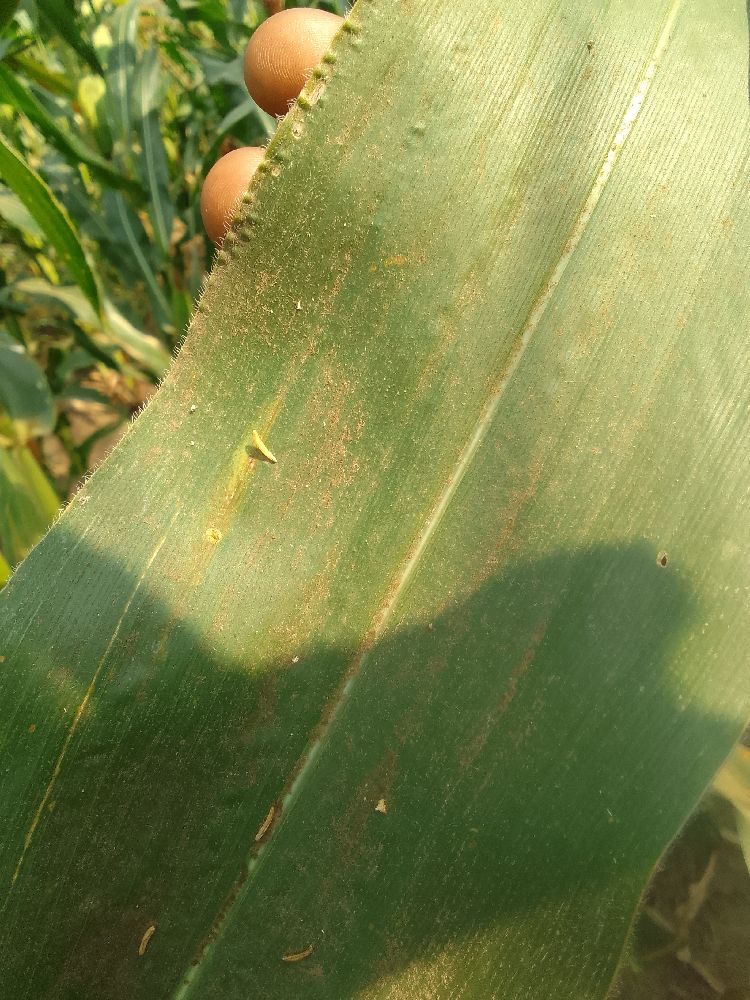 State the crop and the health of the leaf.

maize, healthy
